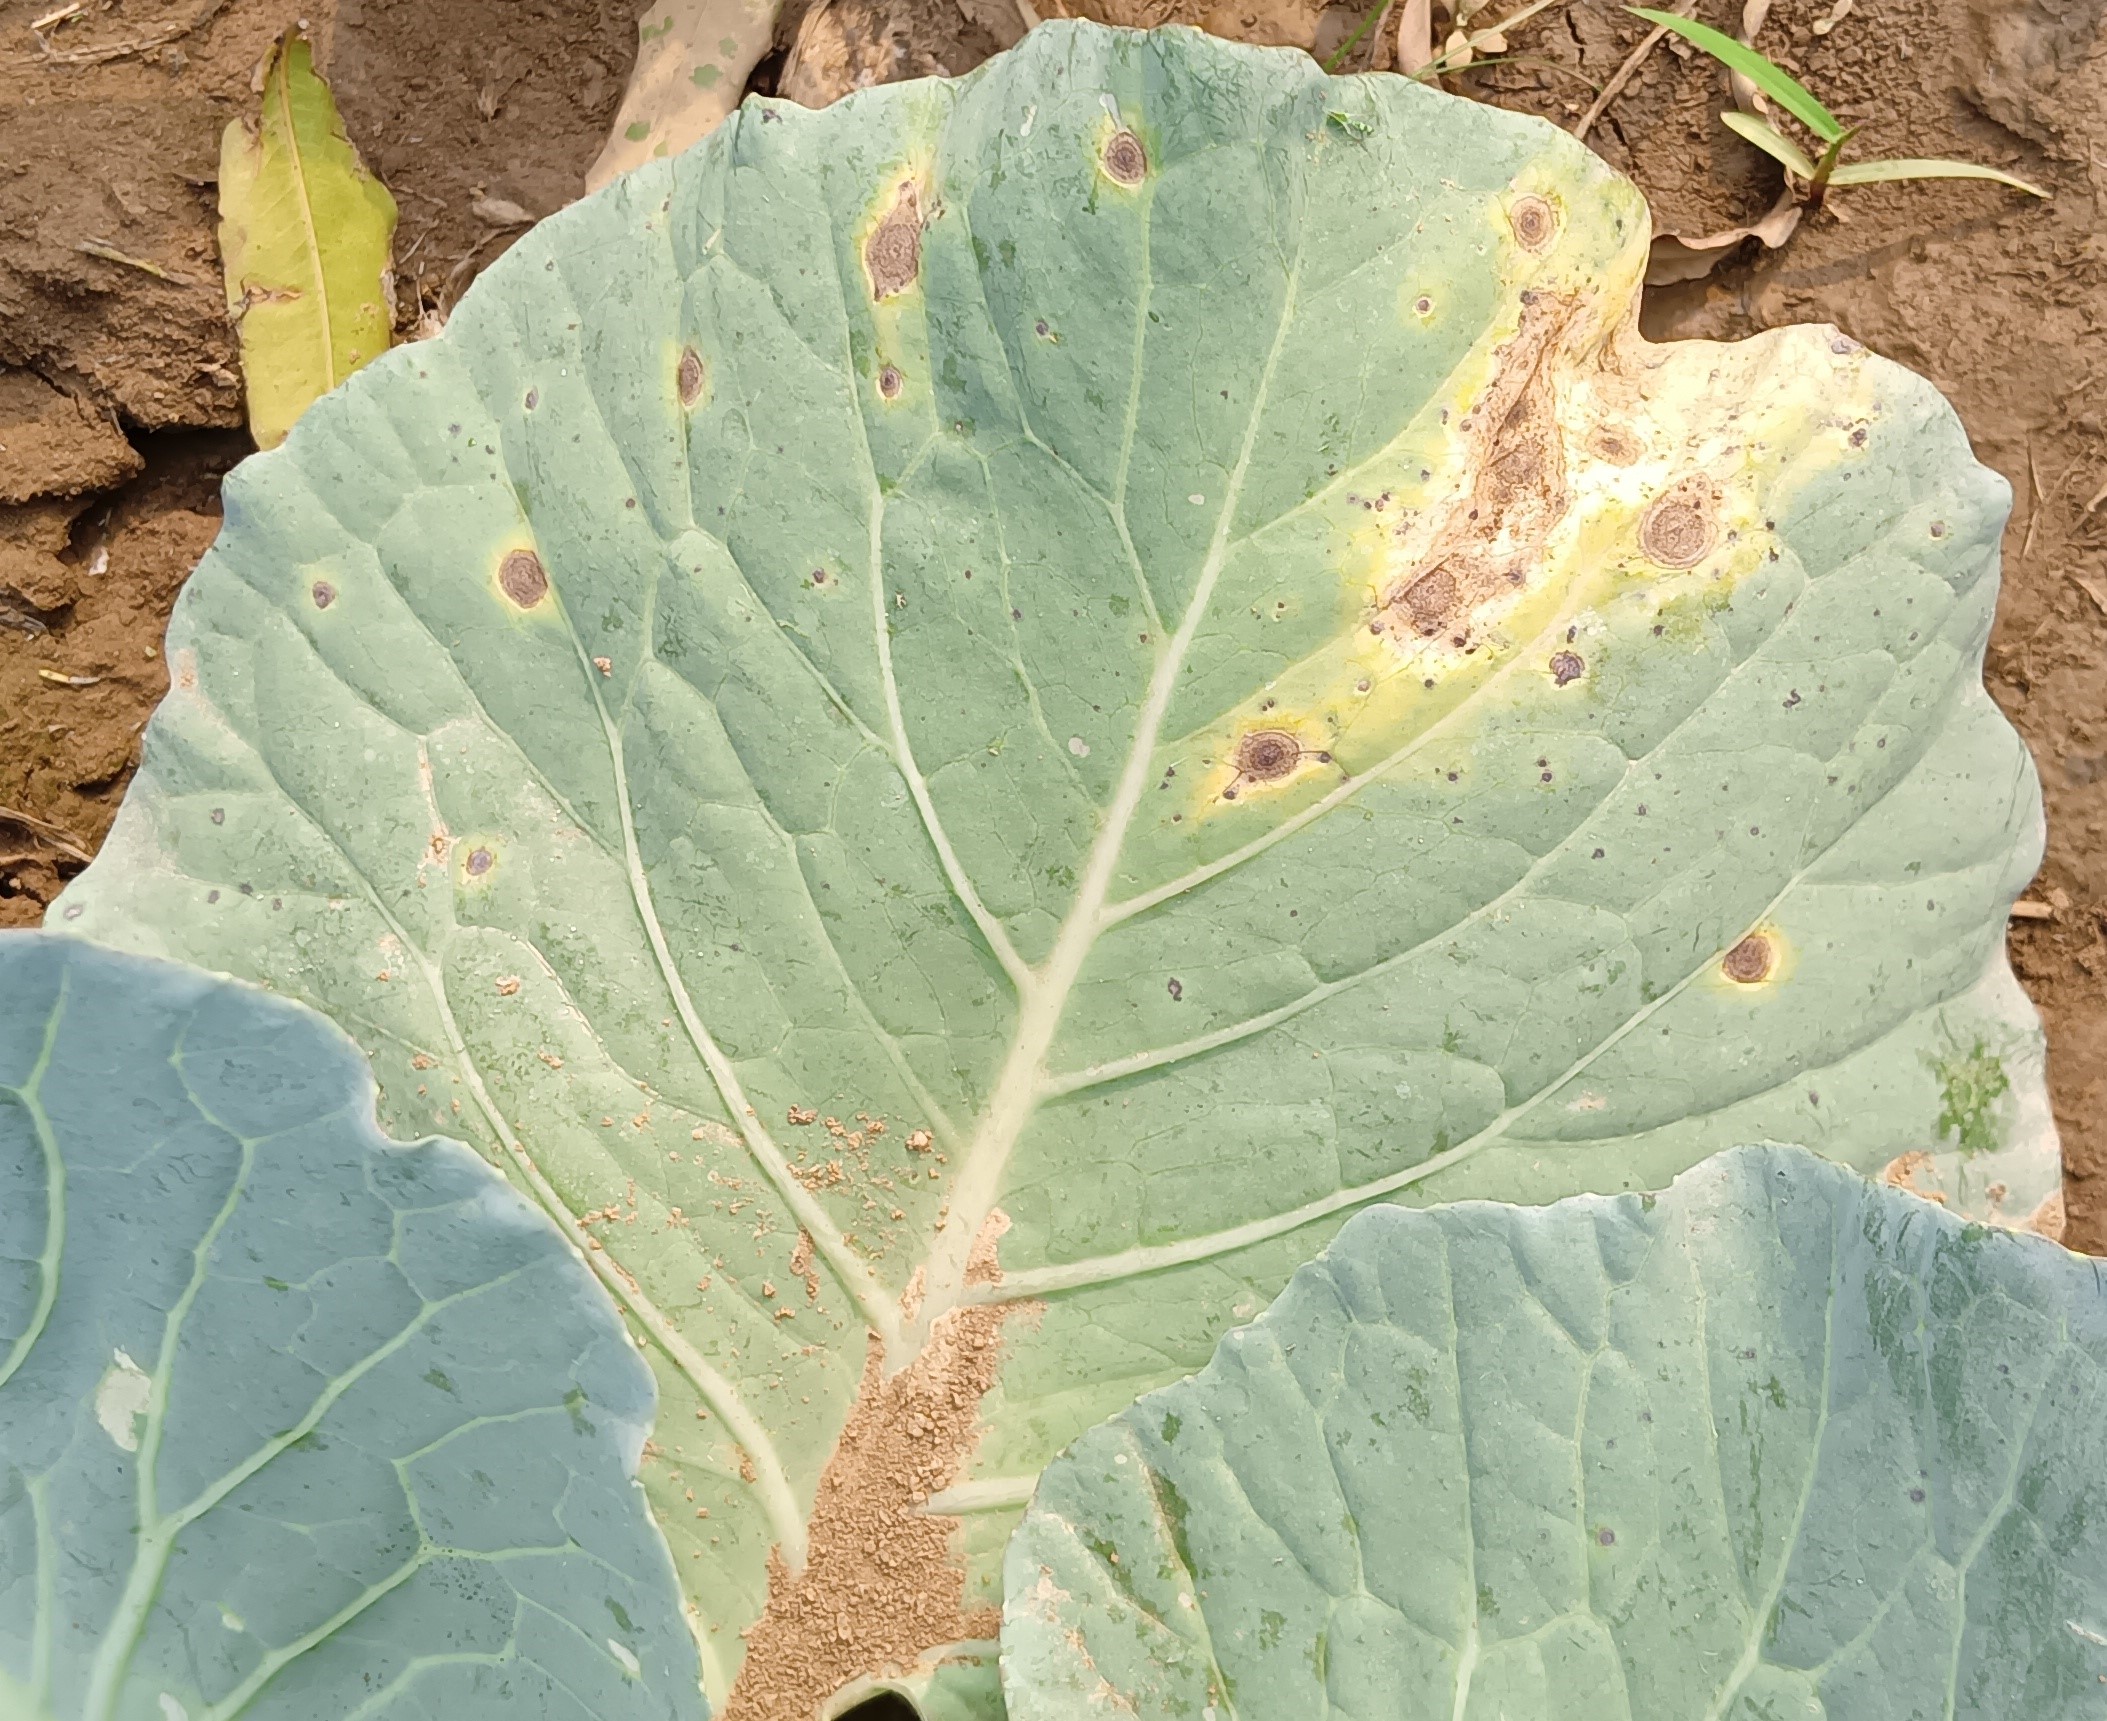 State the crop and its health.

cabbage, alternaria
